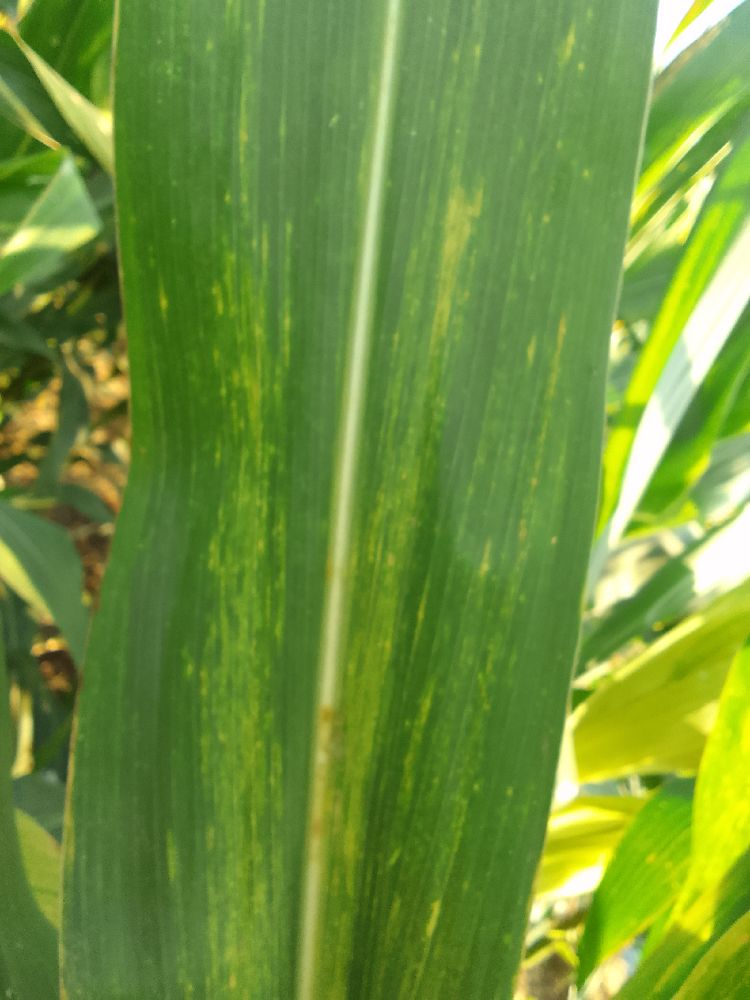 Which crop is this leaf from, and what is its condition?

maize, maize lethal necrosis
